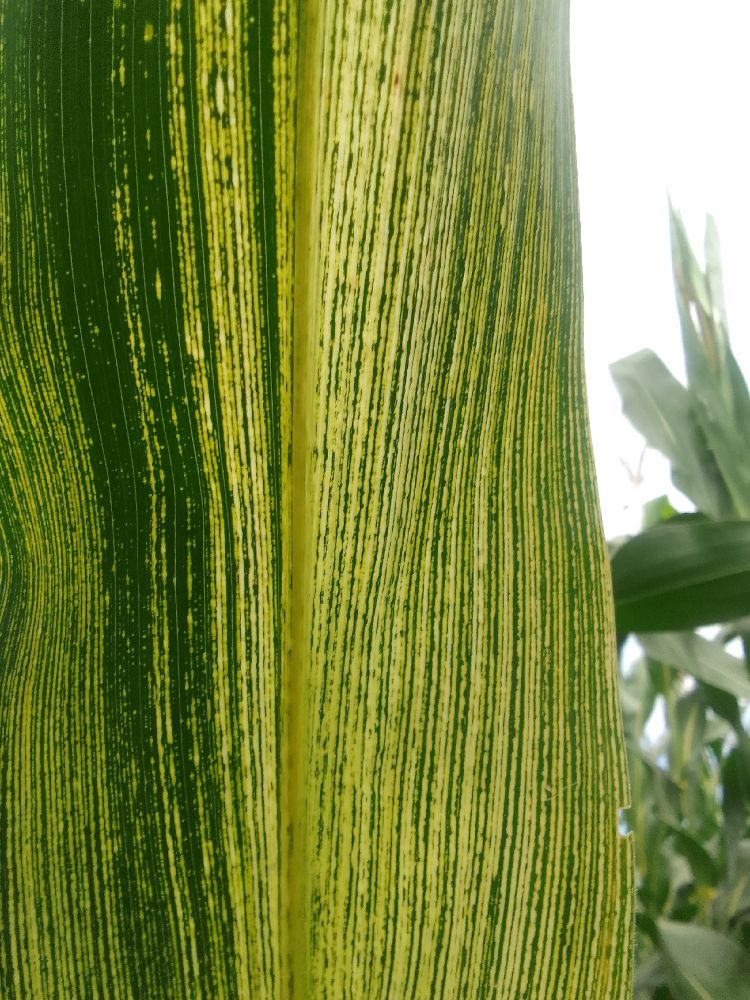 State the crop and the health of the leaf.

maize, maize streak virus
